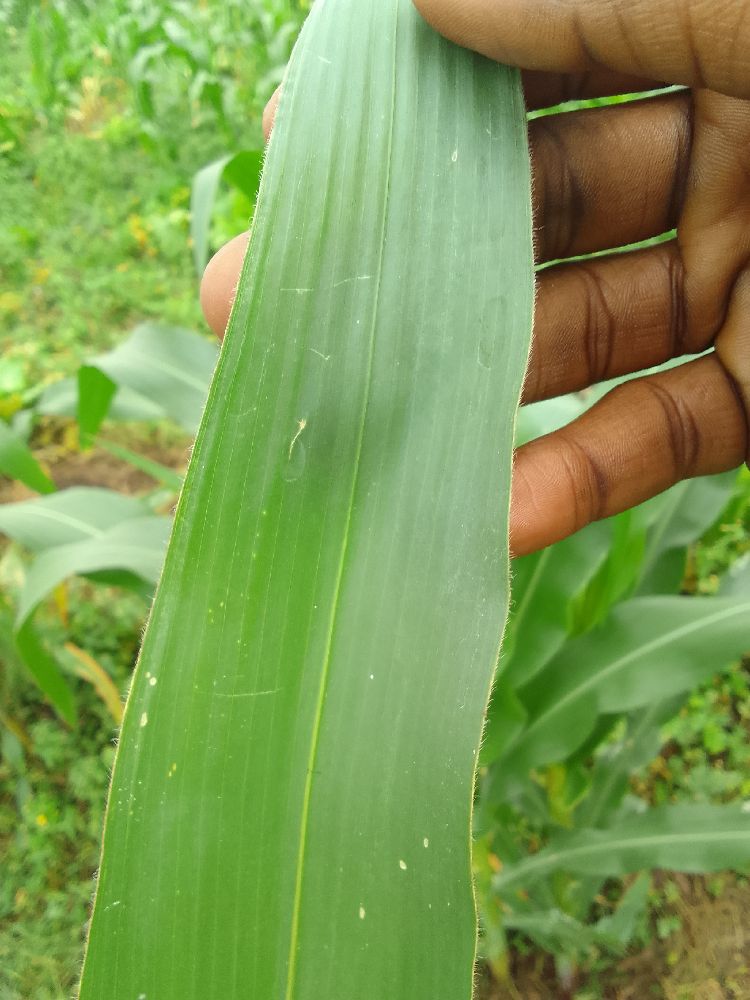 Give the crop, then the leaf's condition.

maize, healthy
